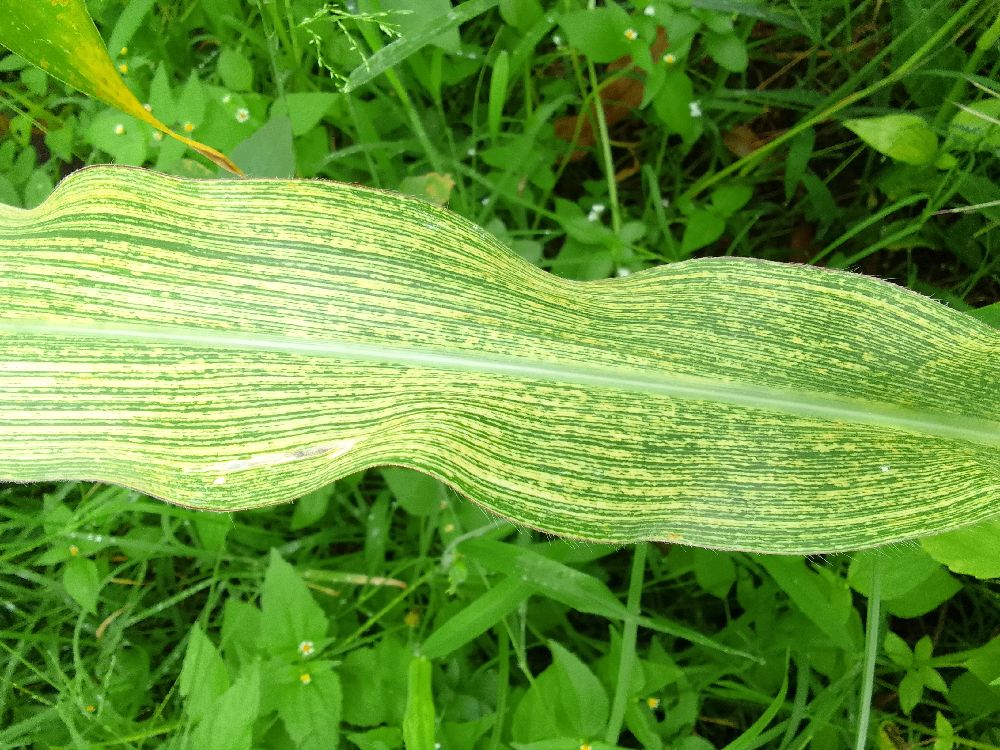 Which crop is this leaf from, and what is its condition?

maize, maize streak virus
